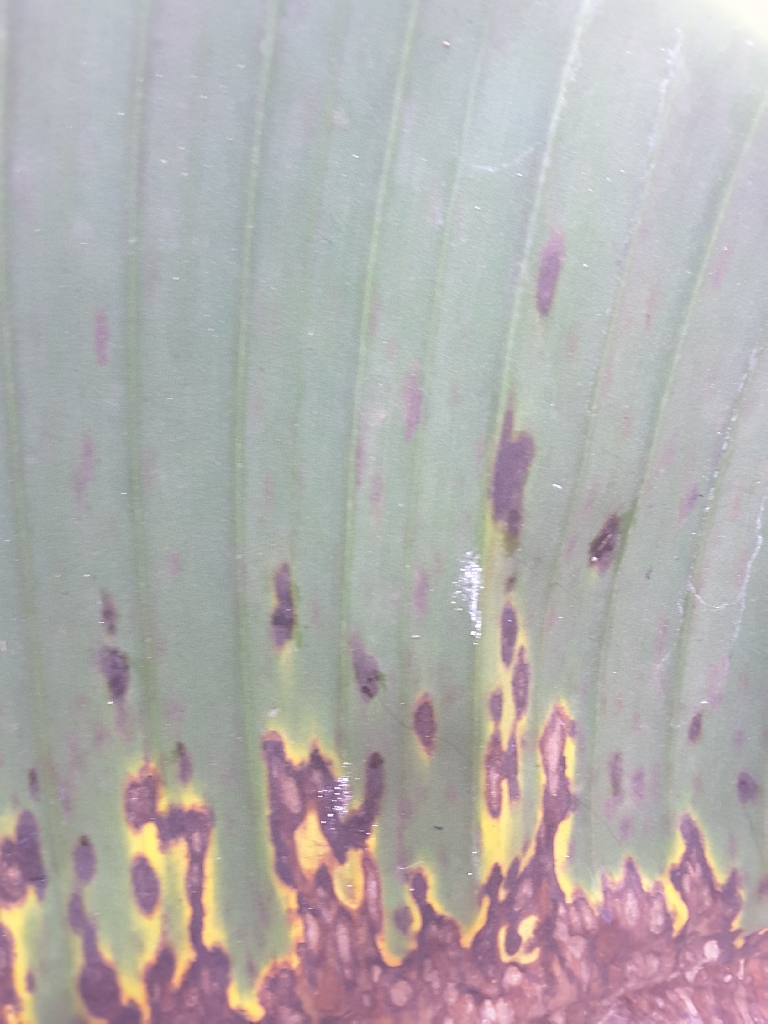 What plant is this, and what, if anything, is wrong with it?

banana, black sigatoka
